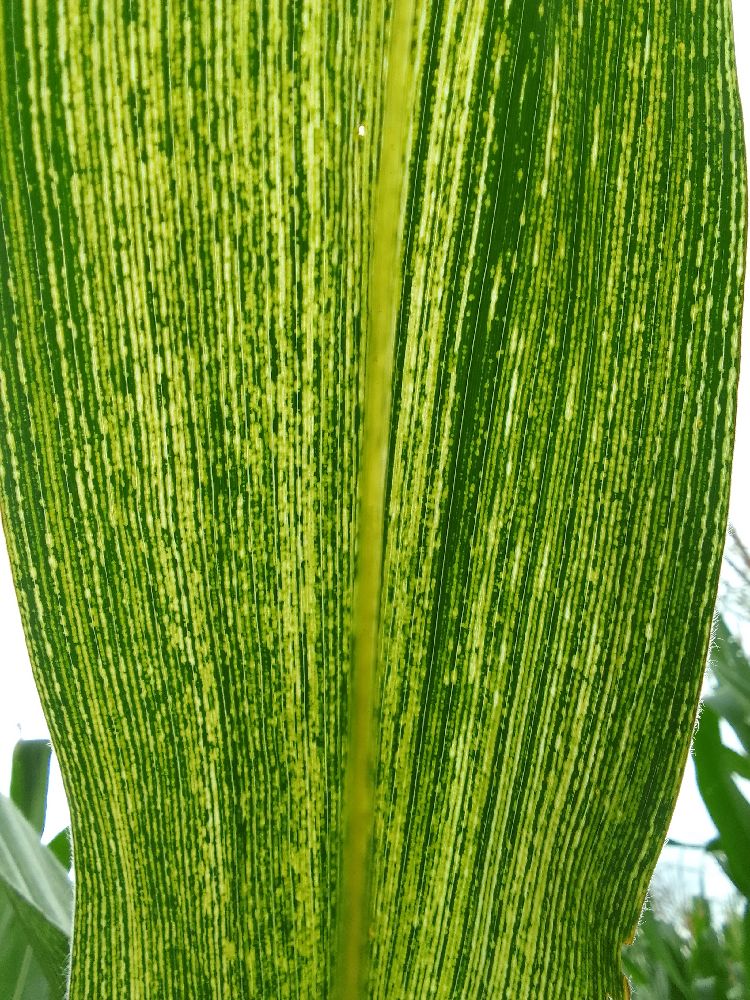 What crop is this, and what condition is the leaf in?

maize, maize streak virus
